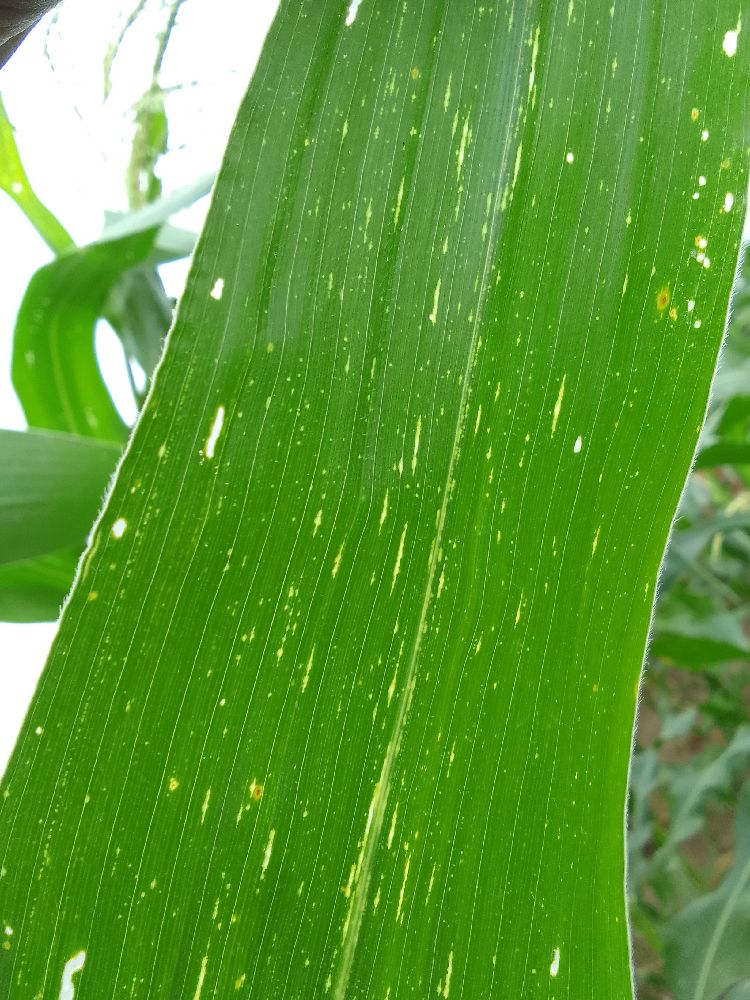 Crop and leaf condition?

maize, maize streak virus
